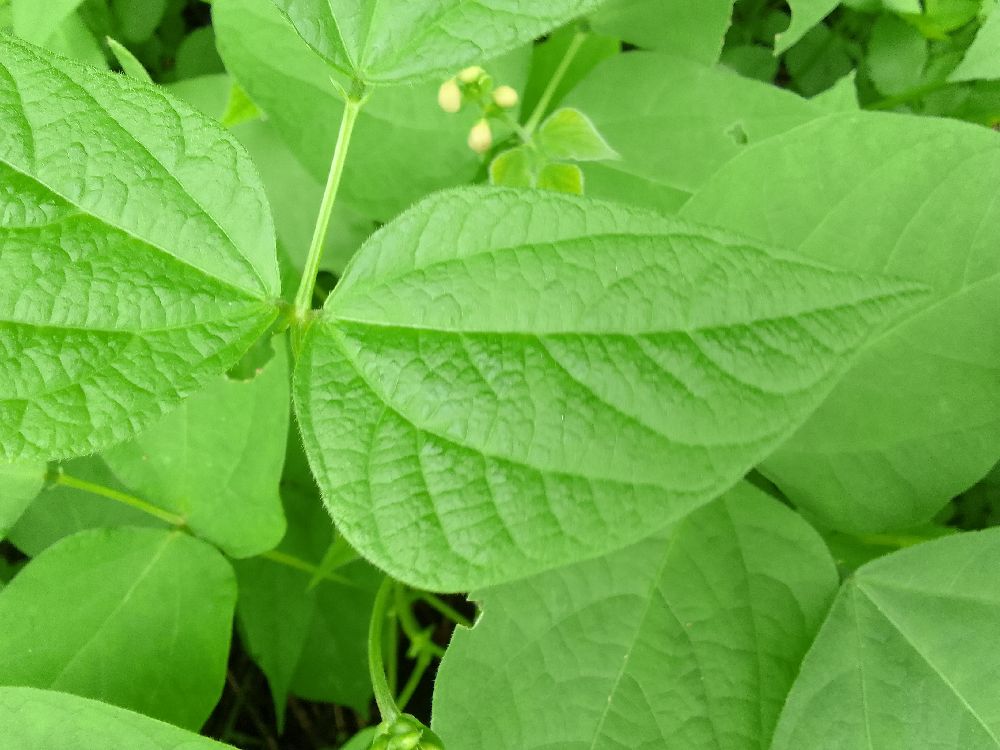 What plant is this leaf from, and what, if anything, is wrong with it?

common bean, healthy
